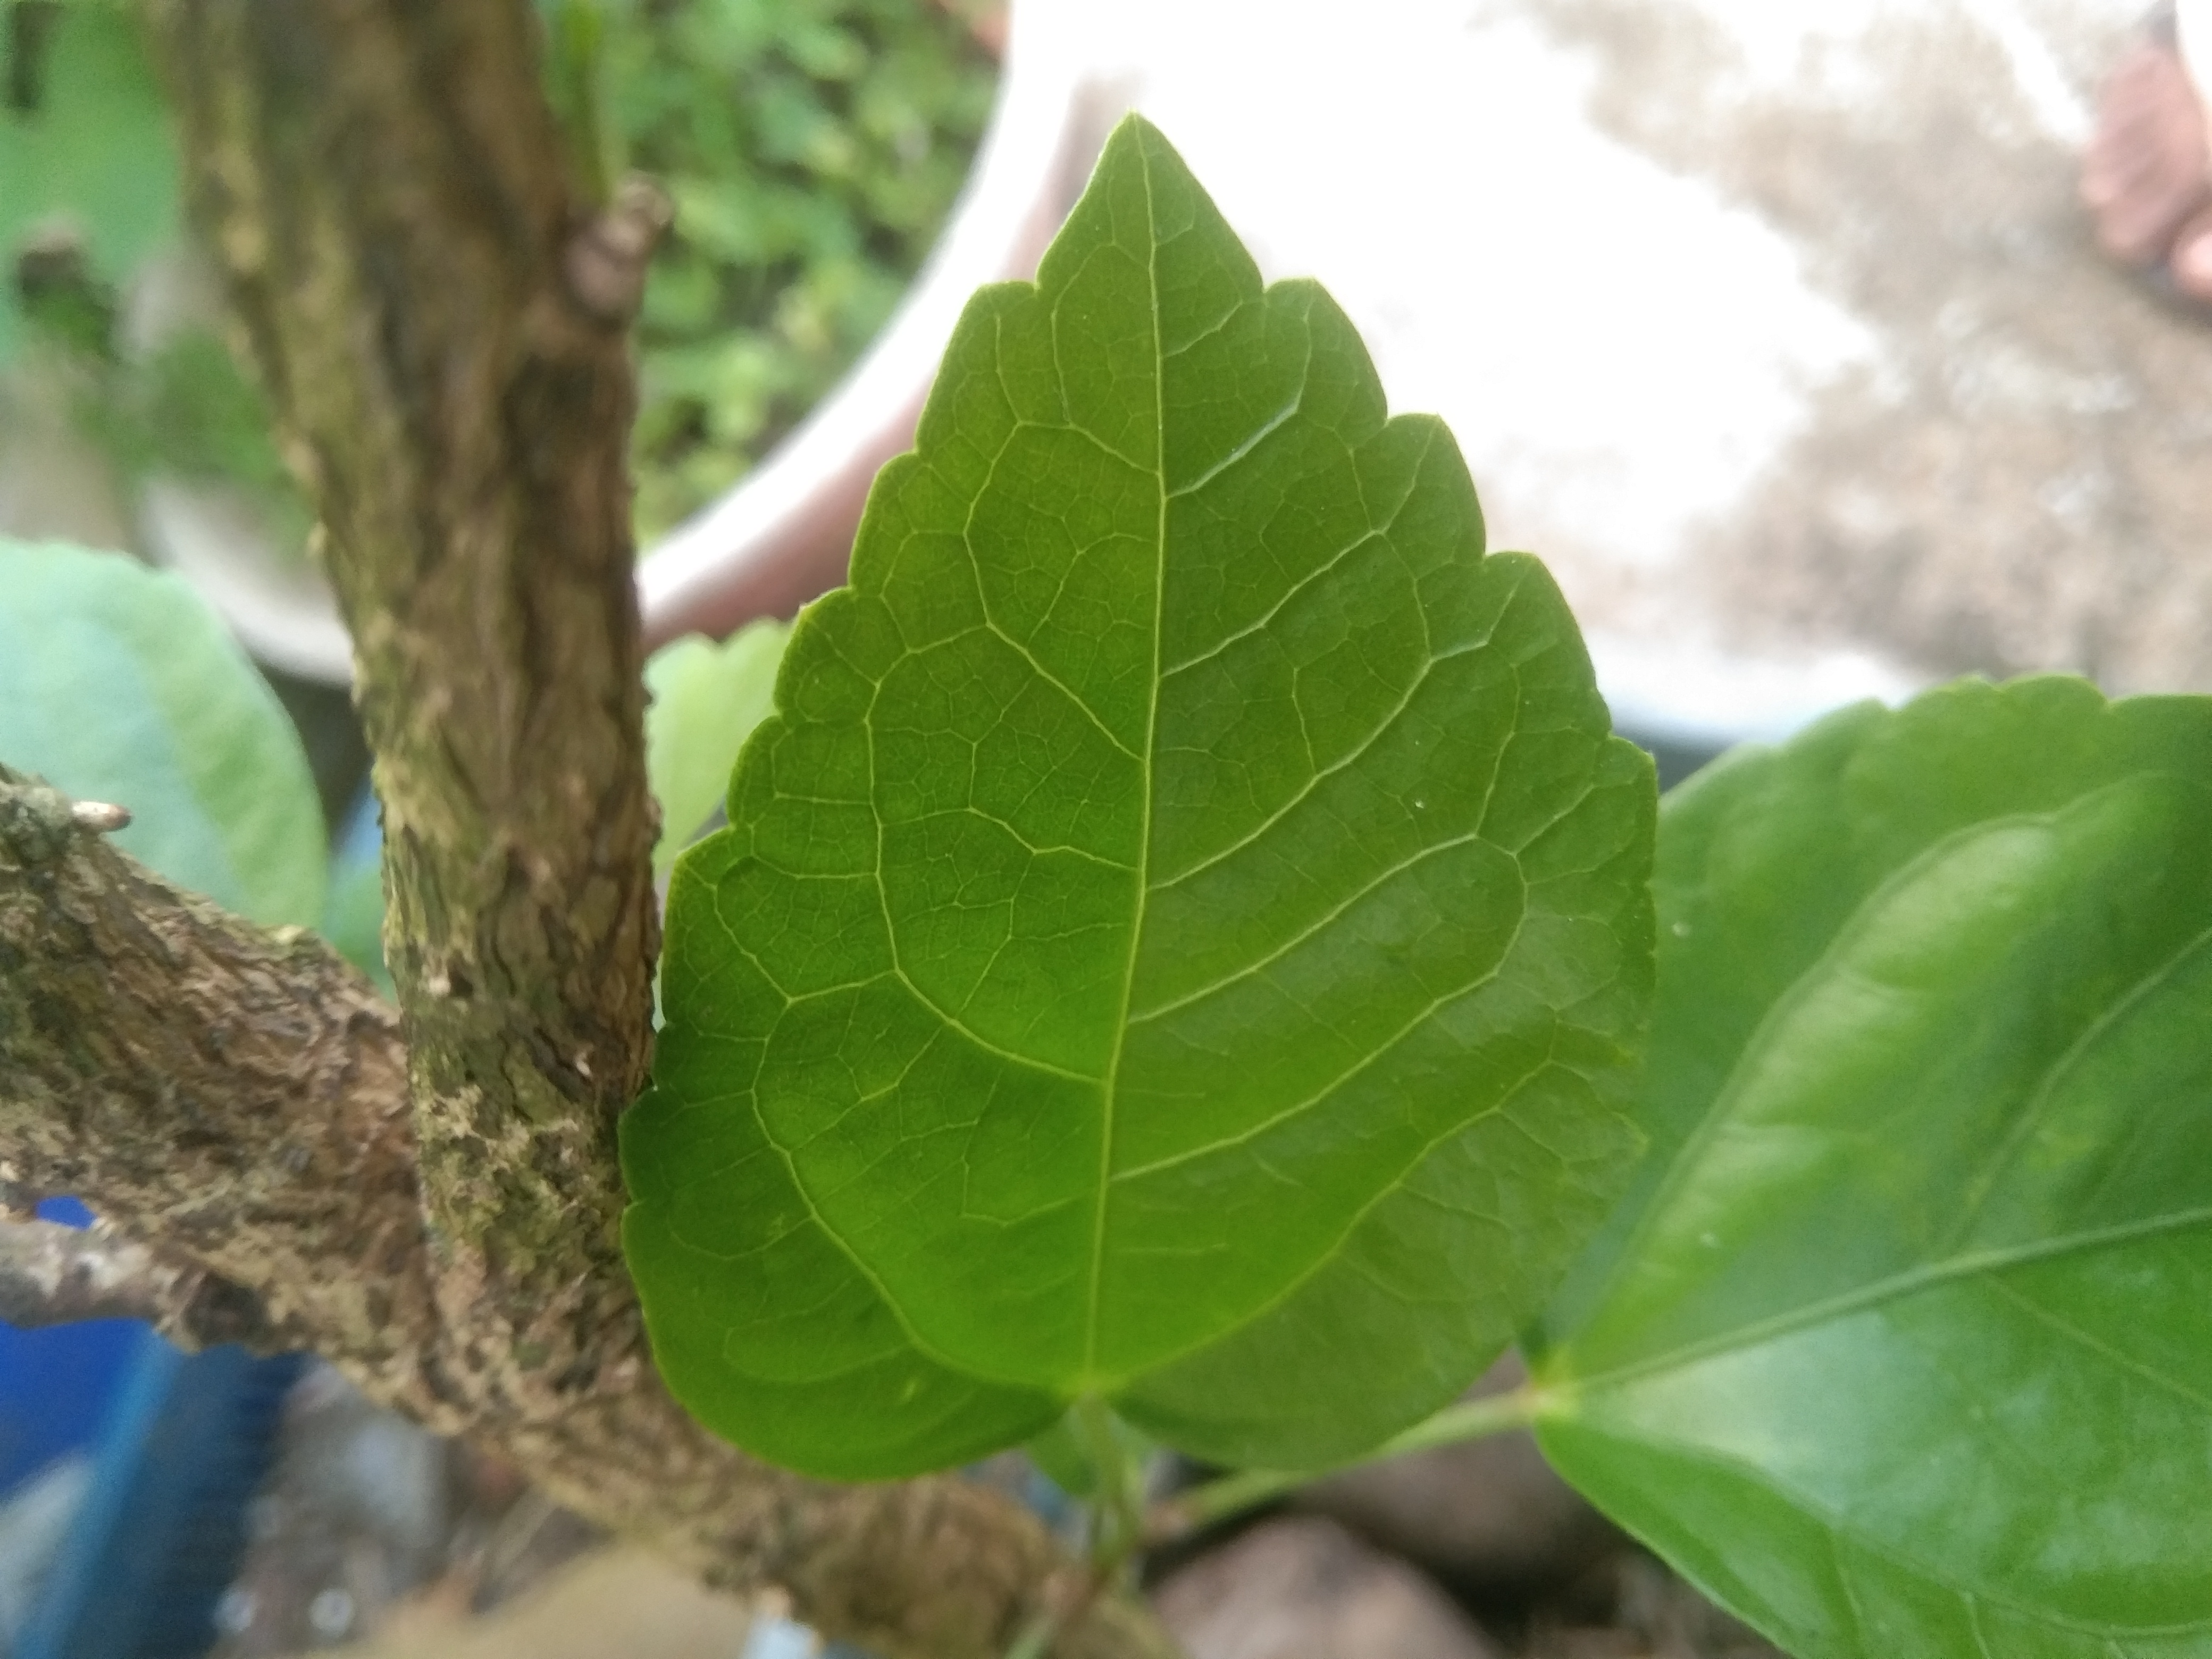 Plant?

hibiscus
